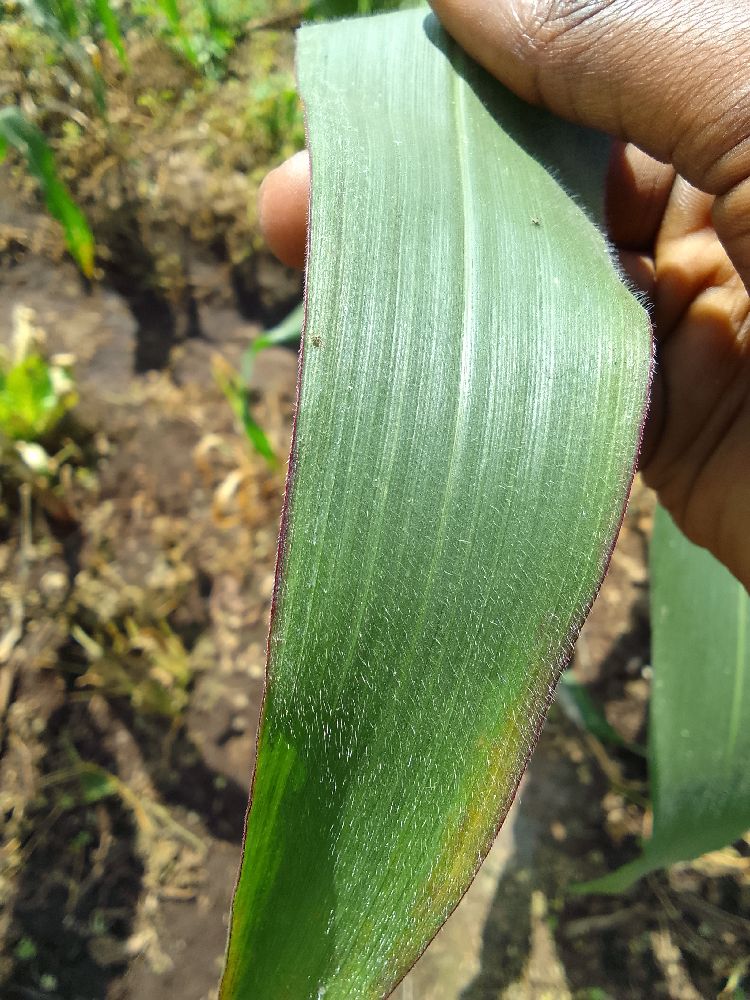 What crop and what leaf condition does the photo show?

maize, healthy
